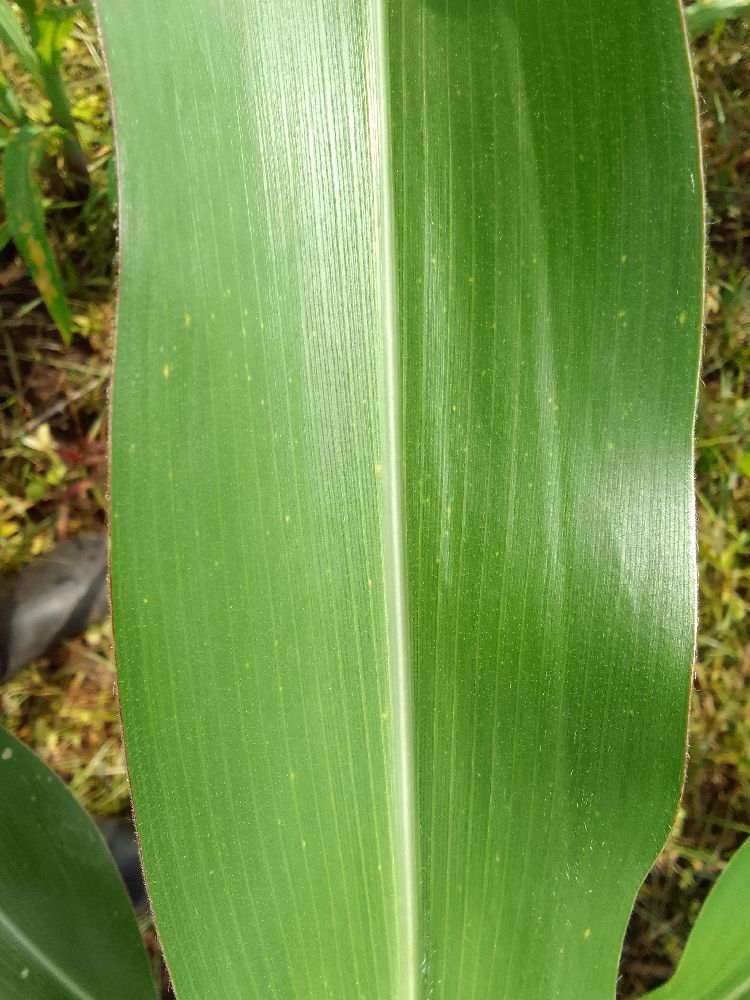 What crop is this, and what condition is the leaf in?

maize, healthy
